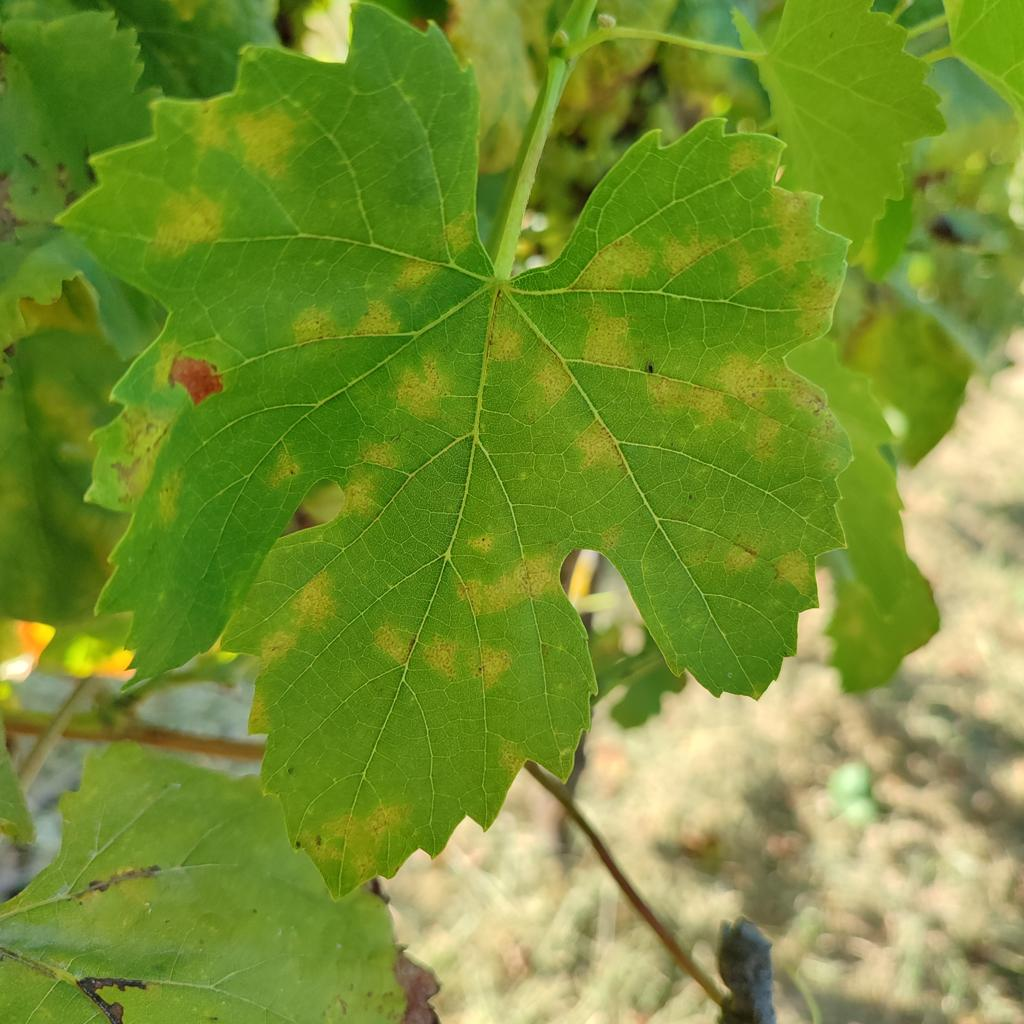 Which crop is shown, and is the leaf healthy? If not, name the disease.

grapevine, downy mildew
